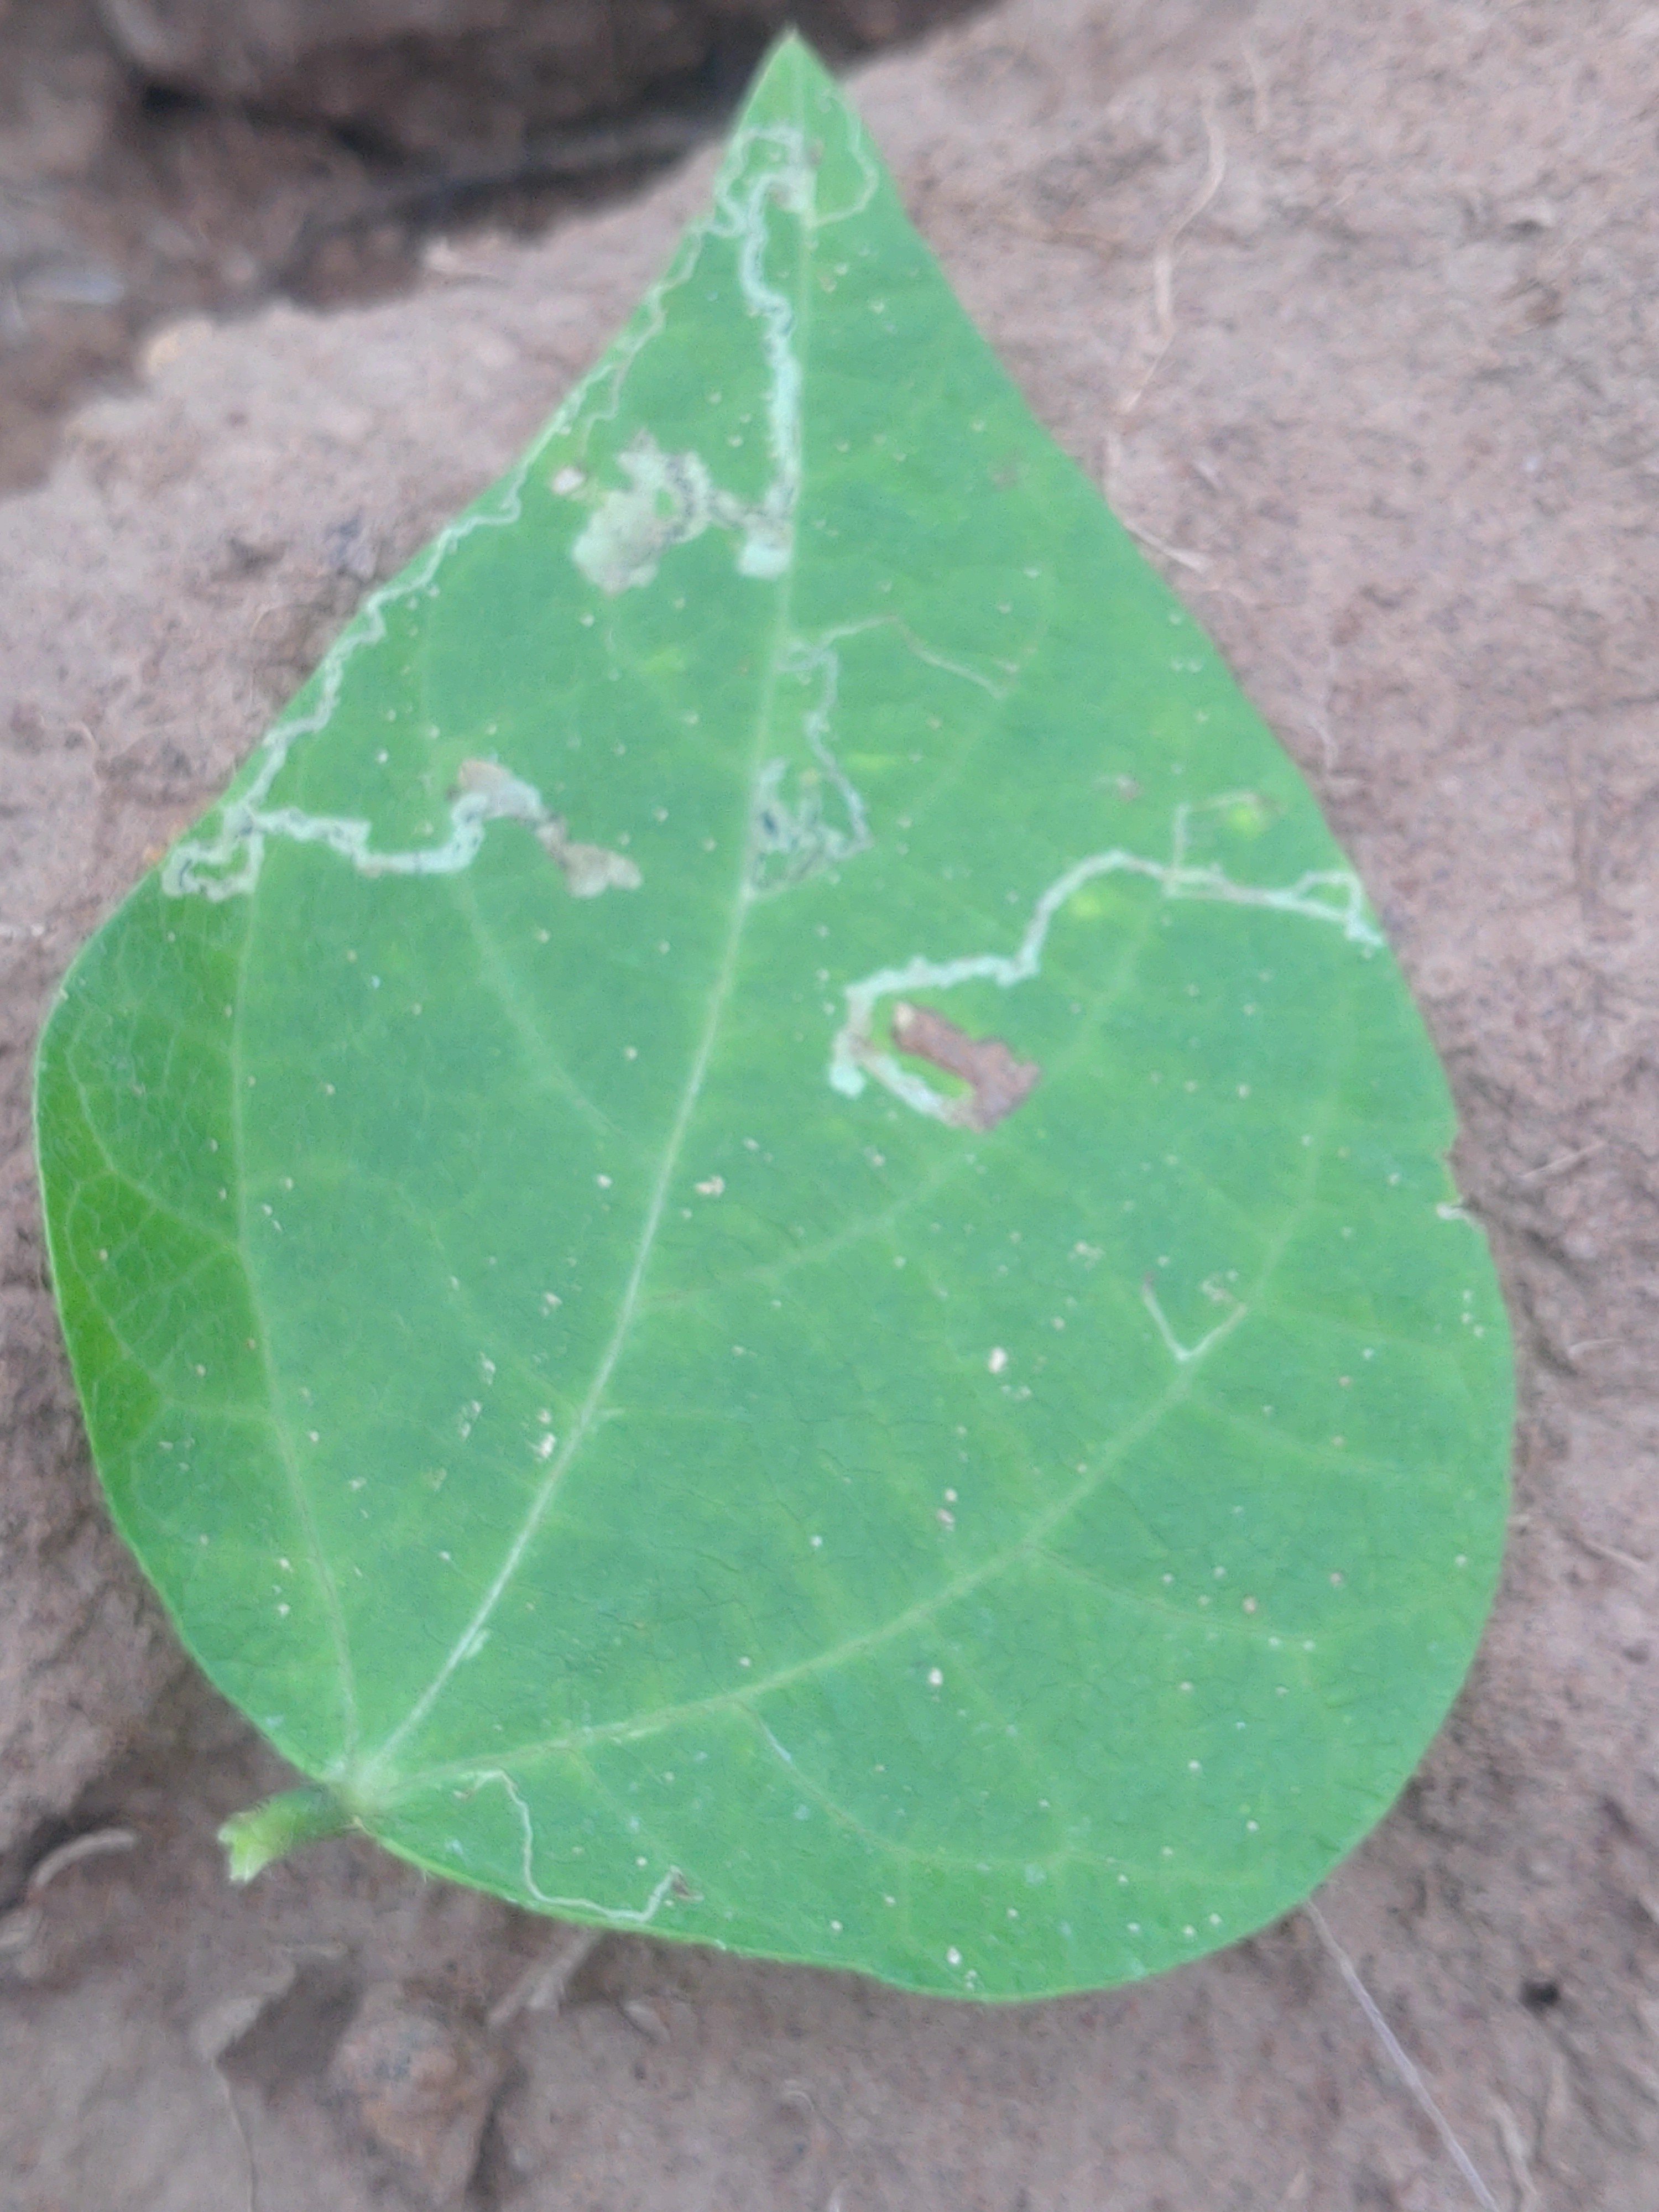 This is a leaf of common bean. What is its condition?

anthracnose
